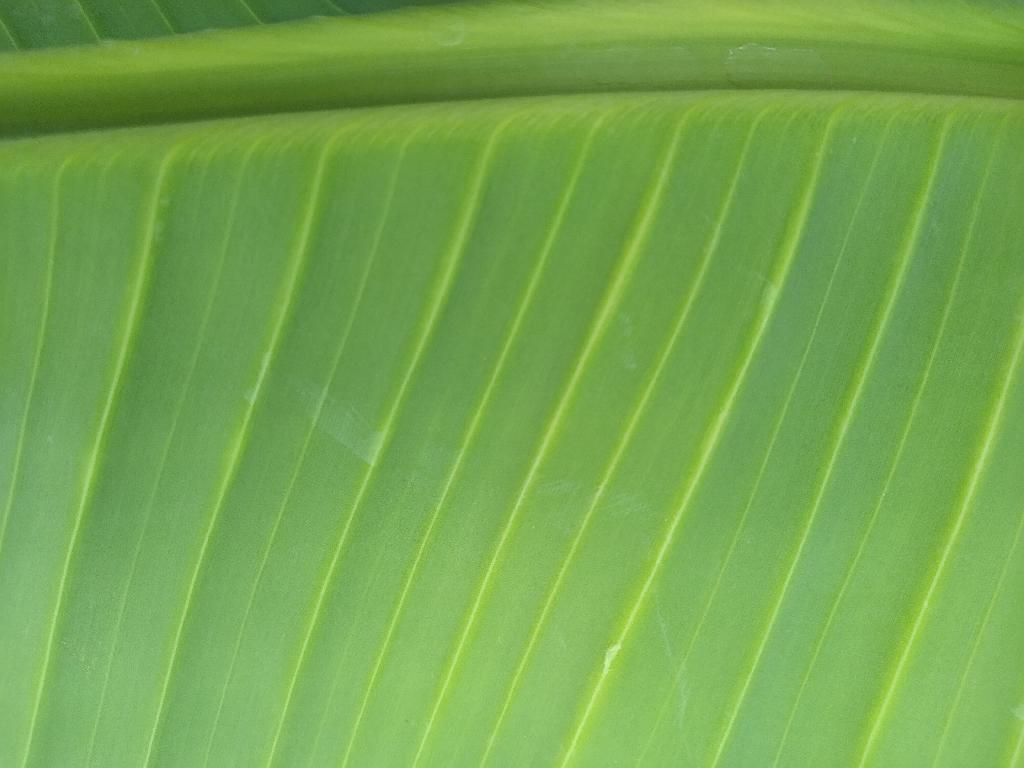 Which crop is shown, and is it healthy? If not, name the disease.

banana, healthy
